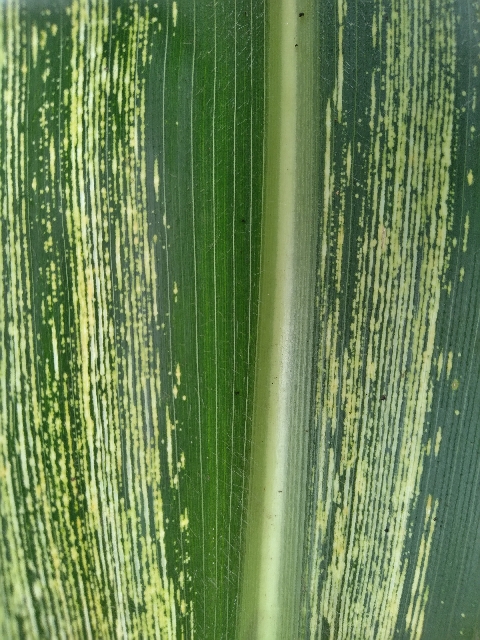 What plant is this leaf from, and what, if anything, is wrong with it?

maize, maize streak virus
